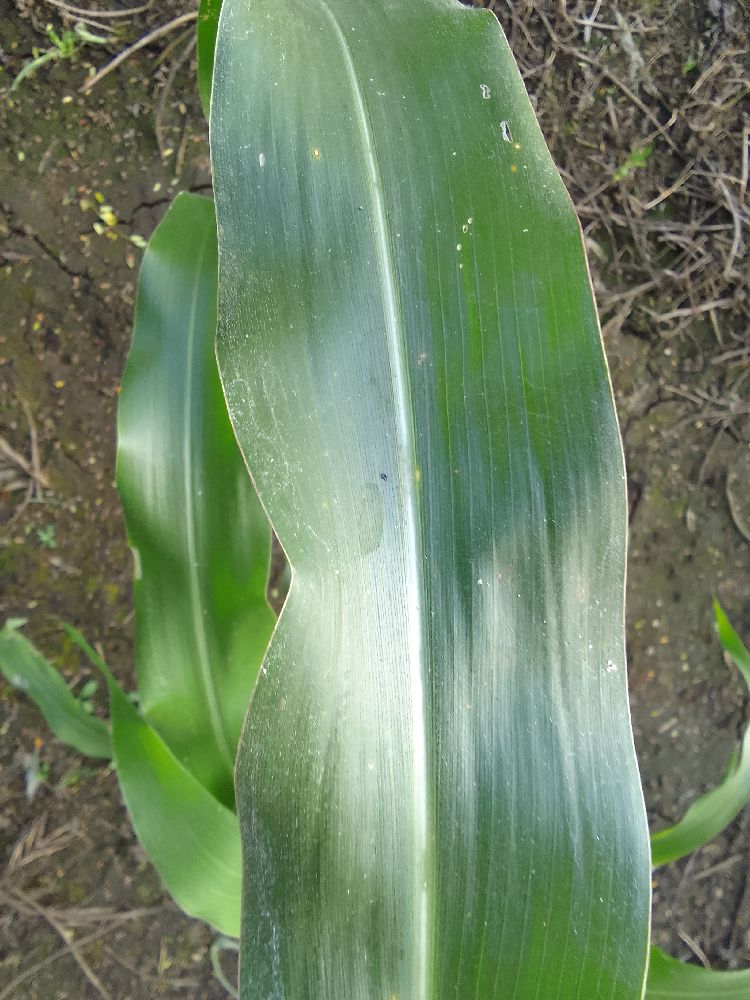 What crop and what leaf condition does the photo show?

maize, healthy
